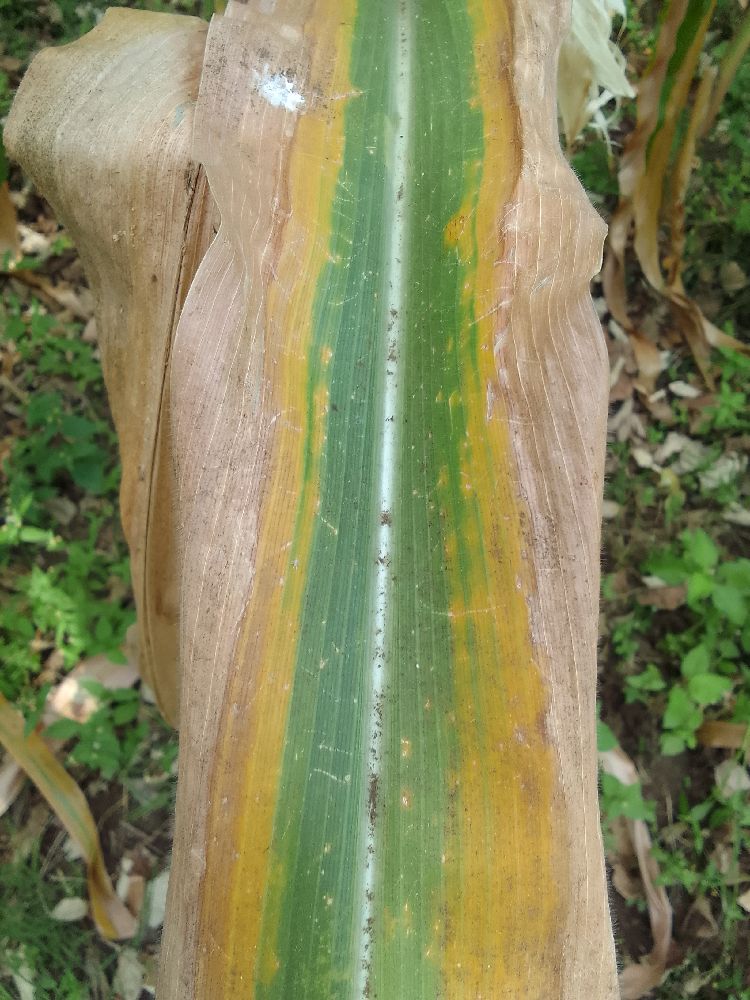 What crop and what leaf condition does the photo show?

maize, maize lethal necrosis
